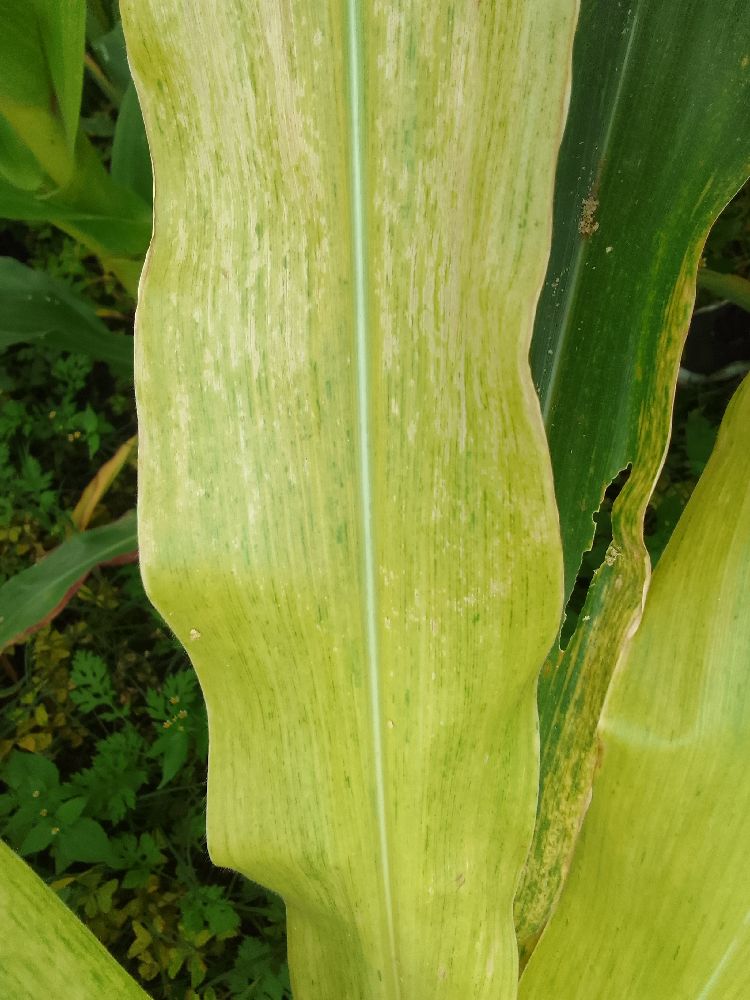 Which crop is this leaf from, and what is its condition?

maize, maize lethal necrosis
